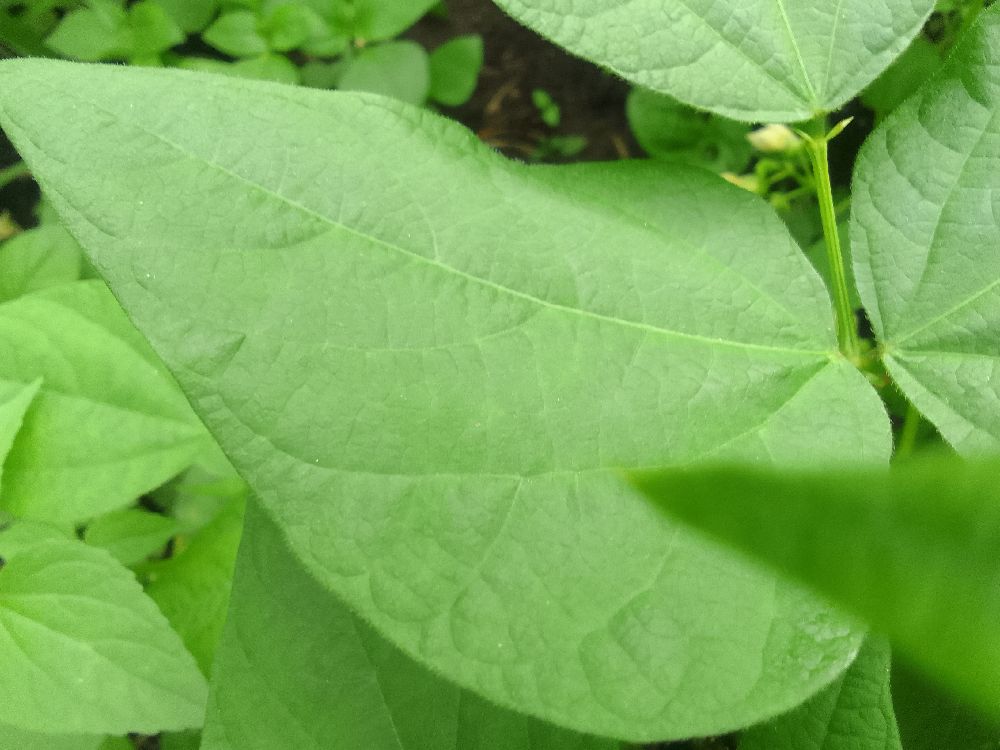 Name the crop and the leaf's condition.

common bean, healthy
